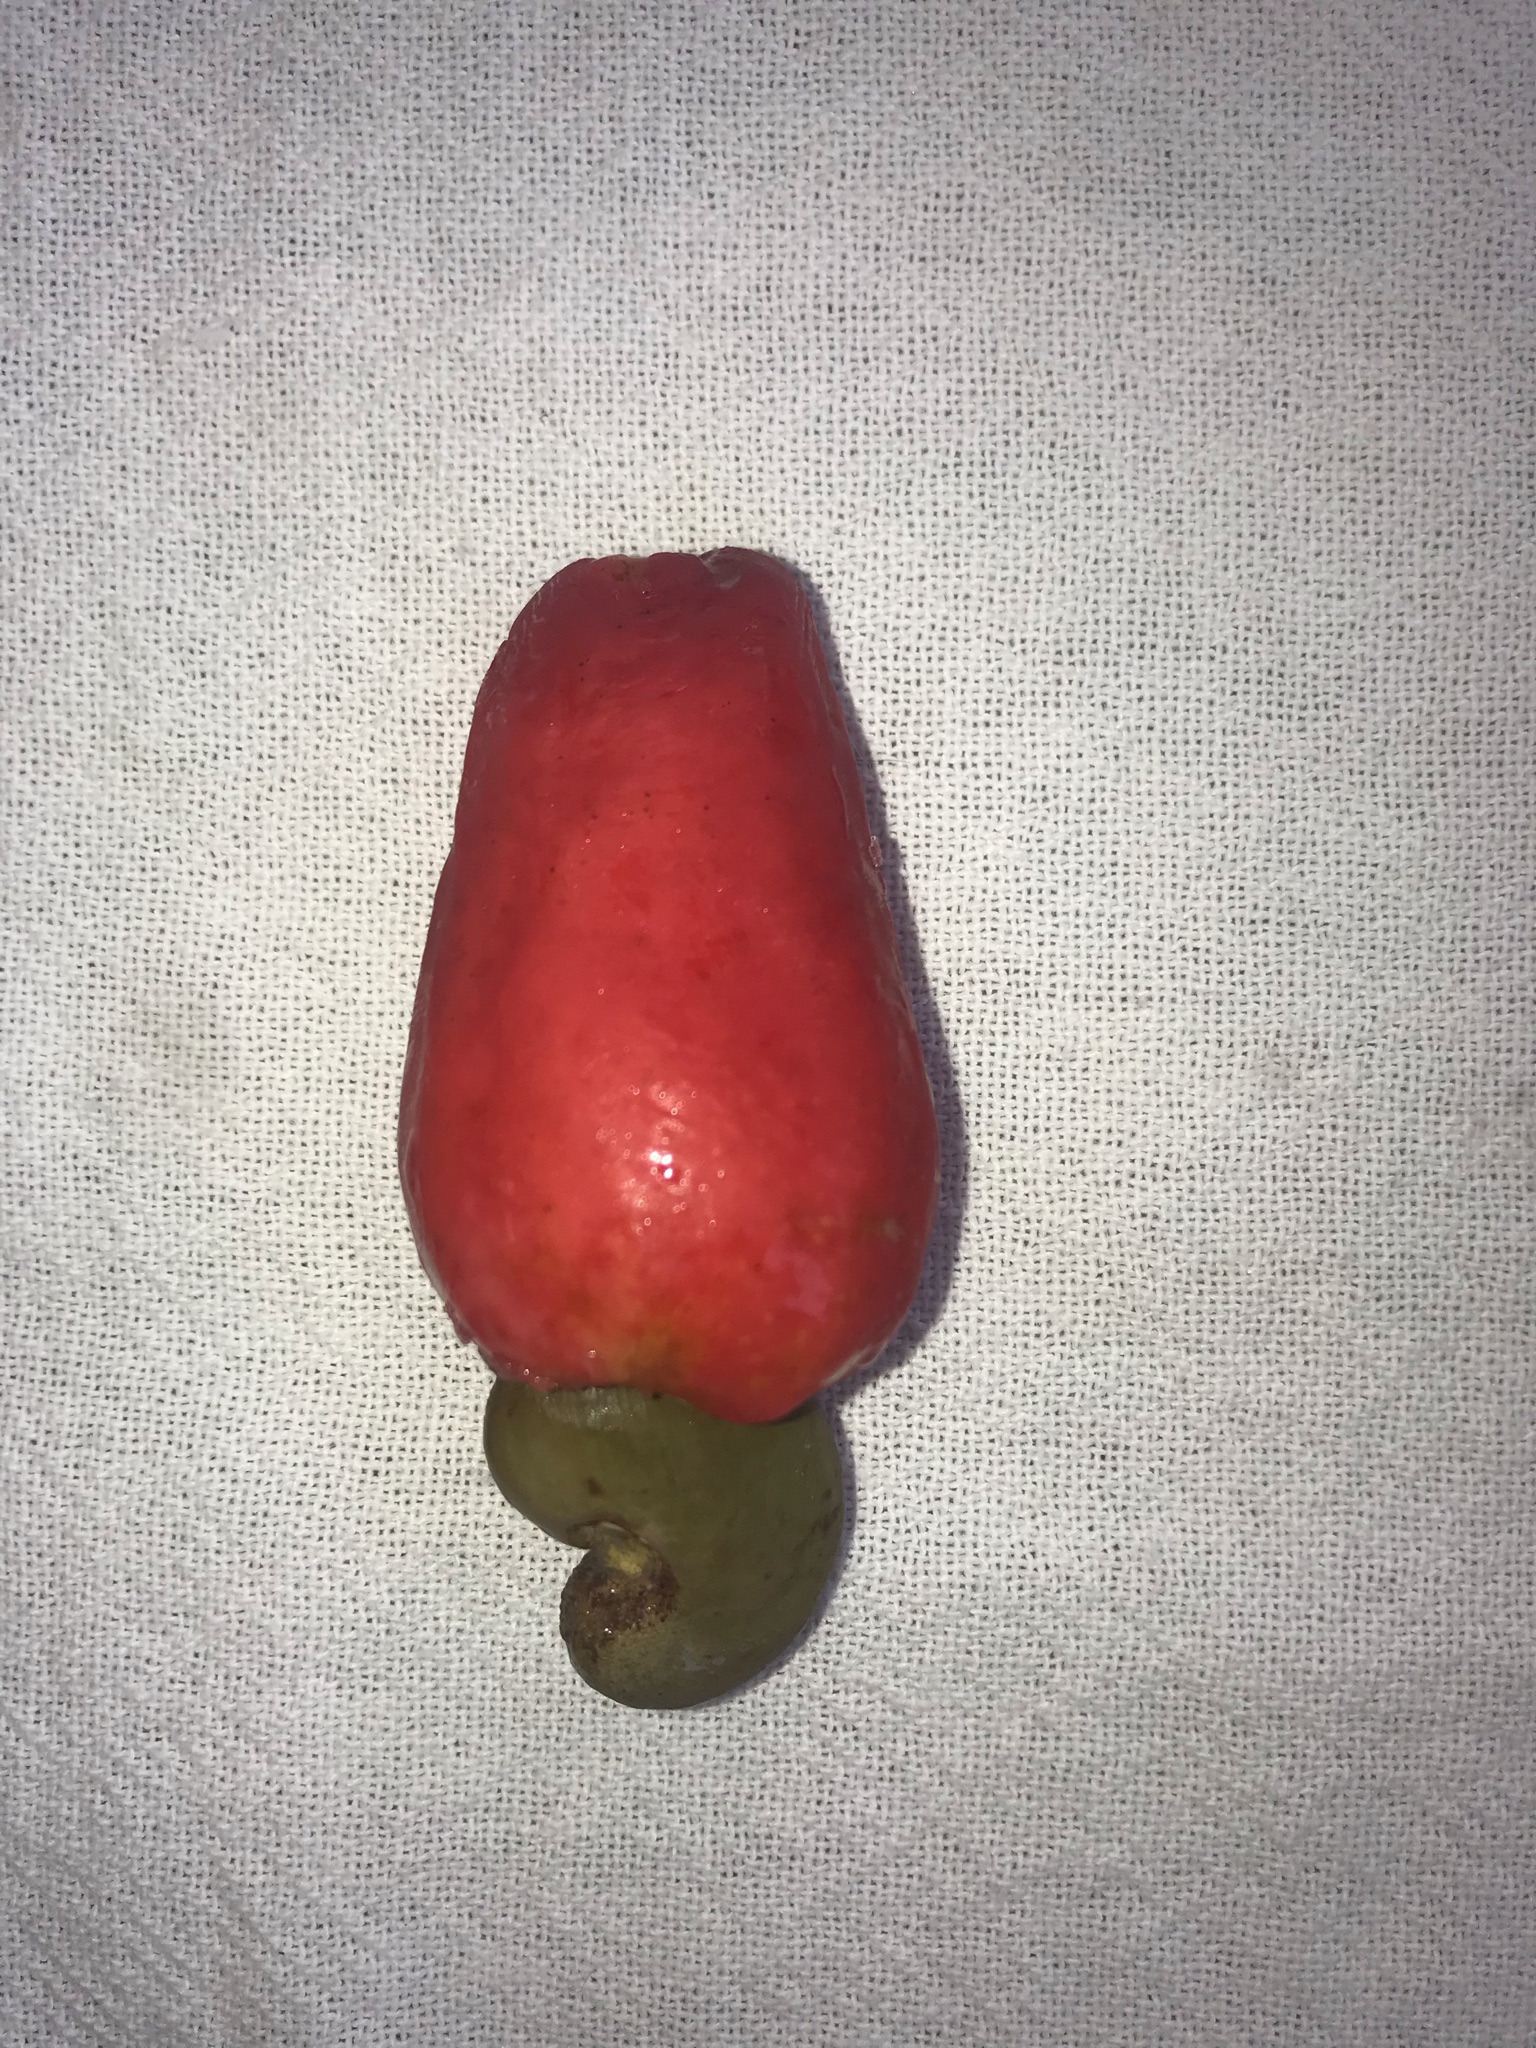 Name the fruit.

caju vermelho
